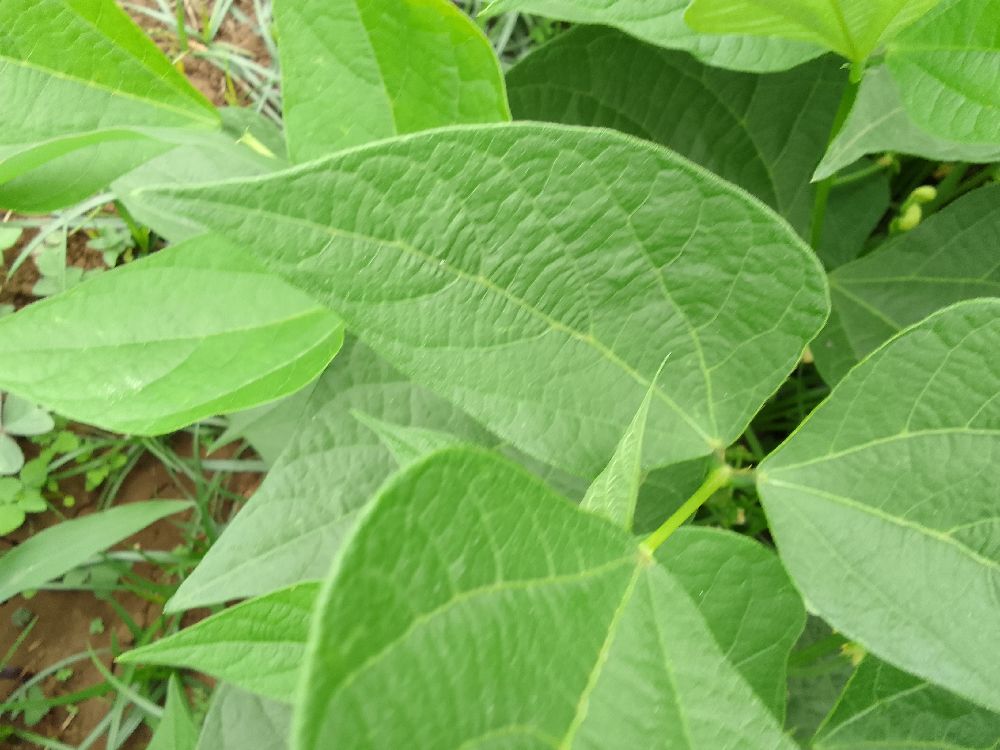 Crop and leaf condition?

common bean, healthy
